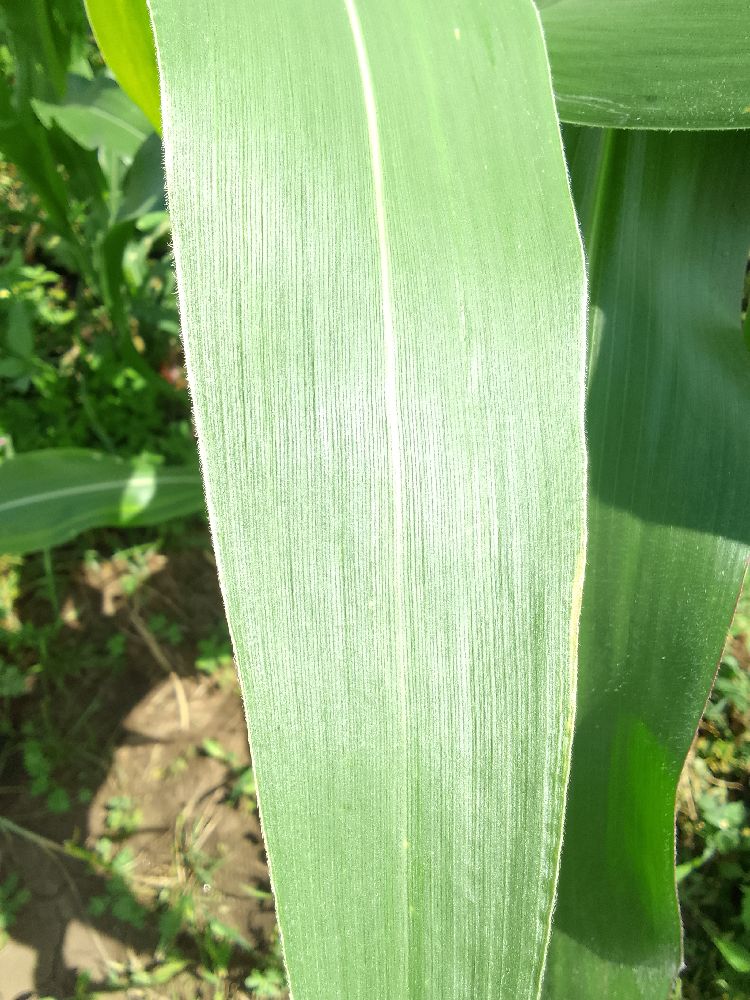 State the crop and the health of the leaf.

maize, healthy
